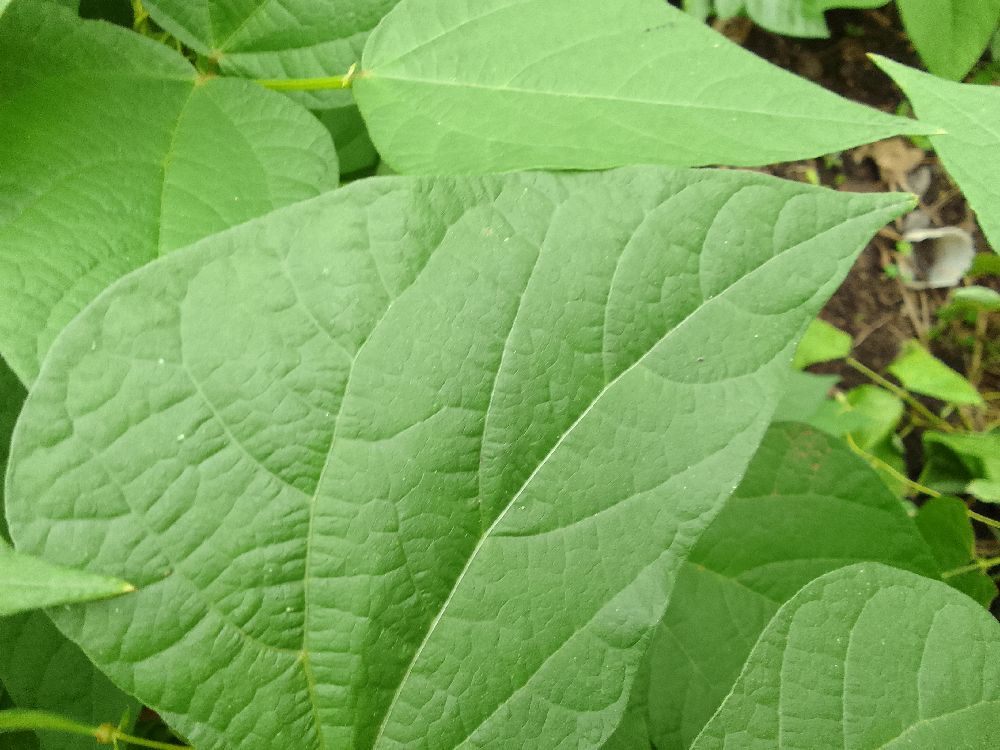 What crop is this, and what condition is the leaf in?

common bean, healthy
